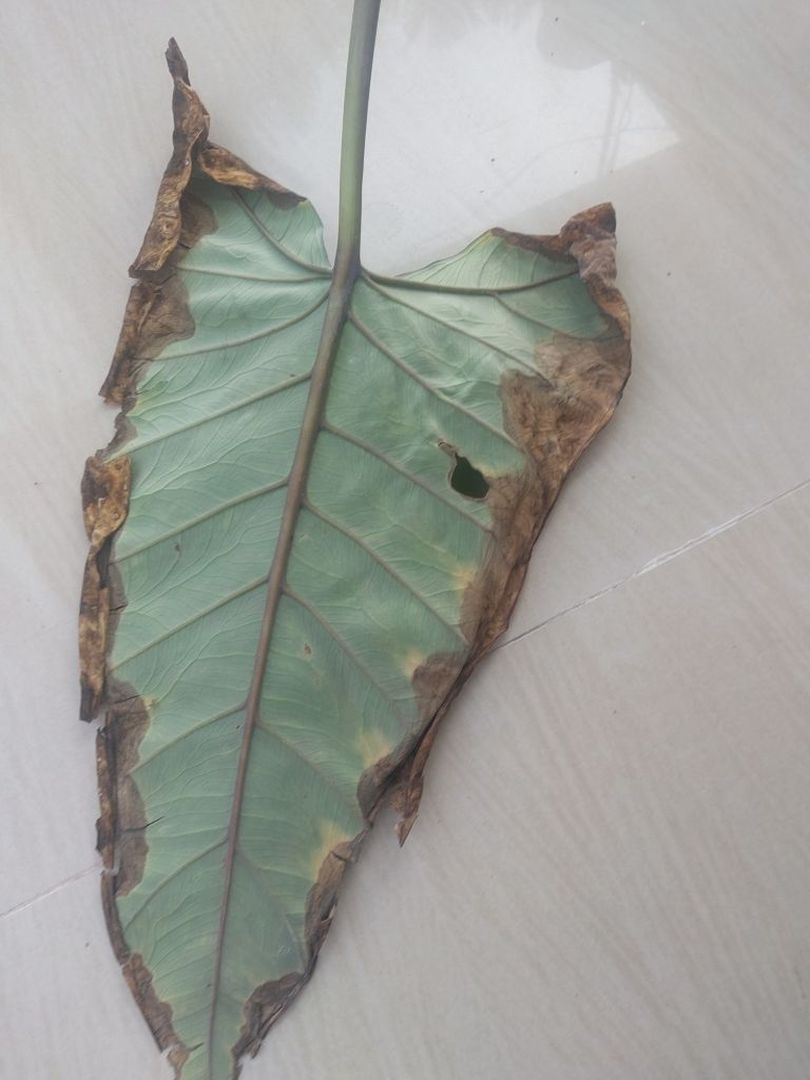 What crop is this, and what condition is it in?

taro, leaf blight
